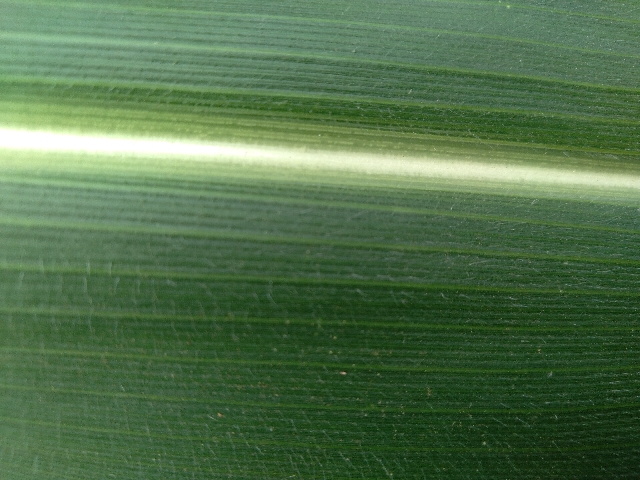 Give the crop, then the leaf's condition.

maize, healthy
